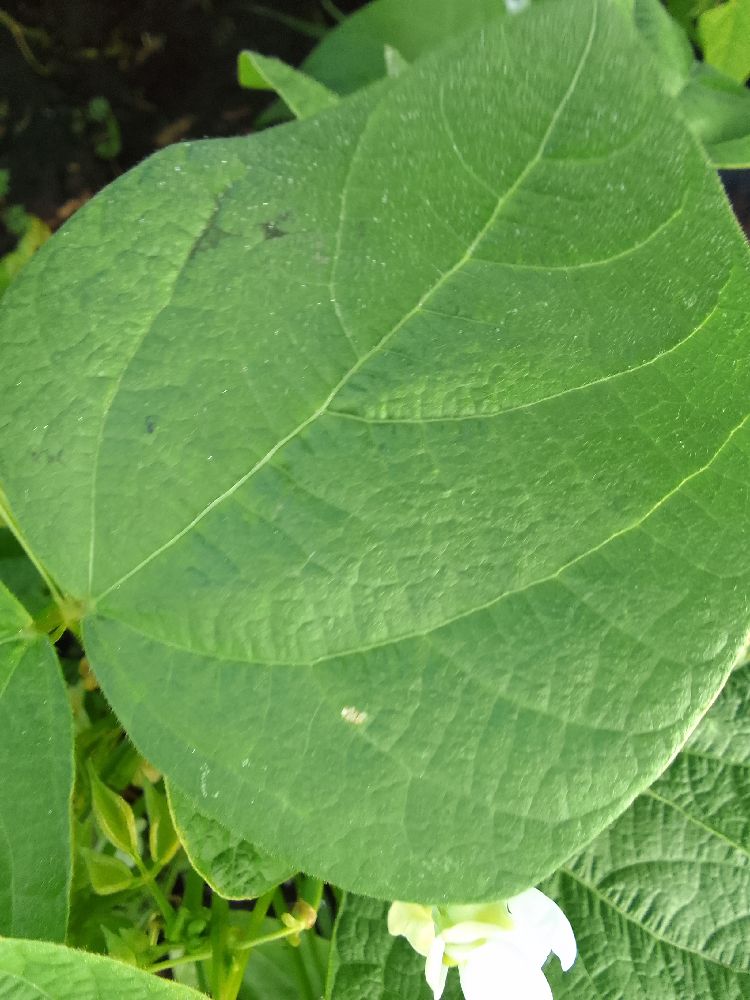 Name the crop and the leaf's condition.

common bean, healthy
